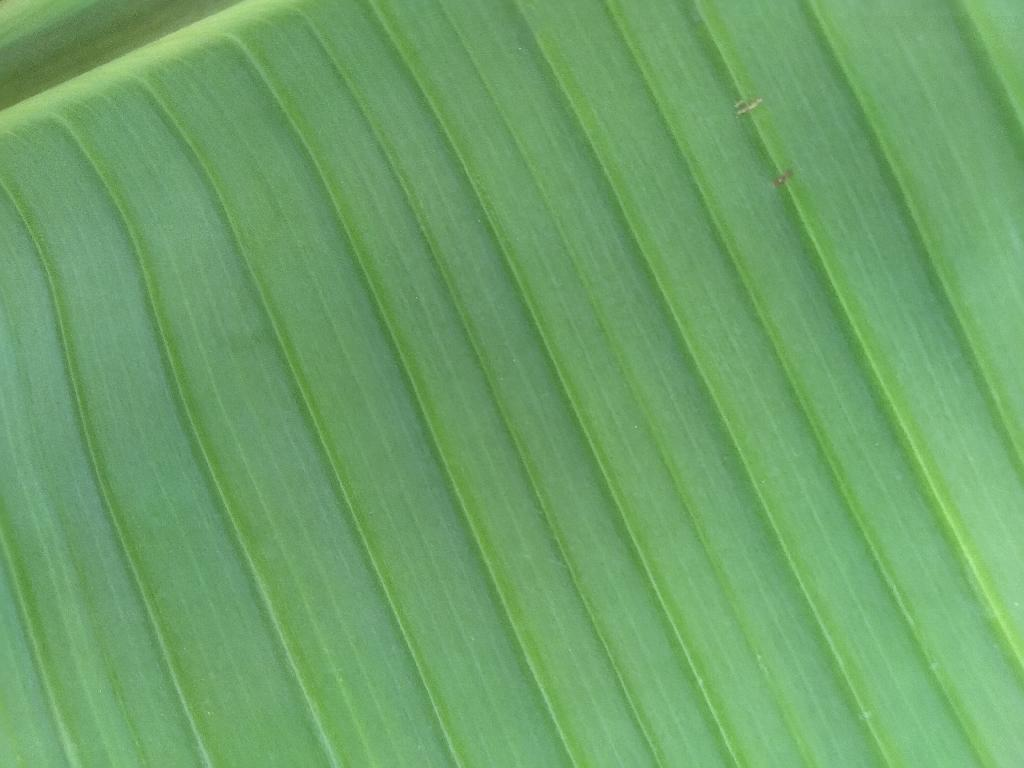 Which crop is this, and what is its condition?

banana, healthy
